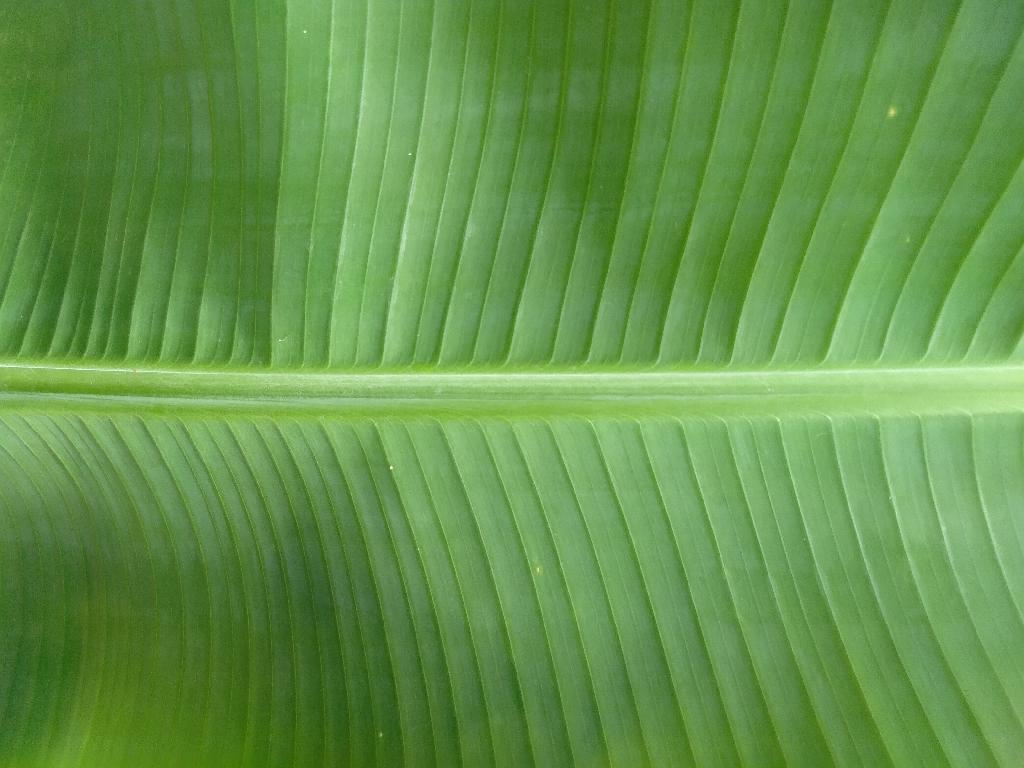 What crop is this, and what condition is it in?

banana, healthy
